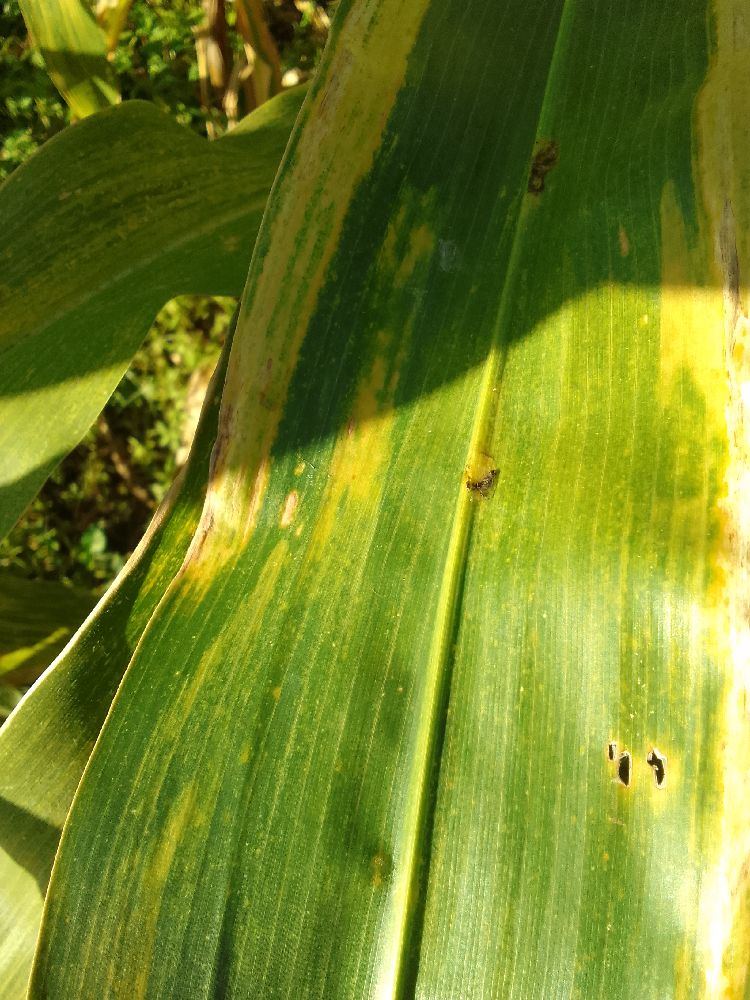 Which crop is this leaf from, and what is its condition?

maize, maize lethal necrosis
